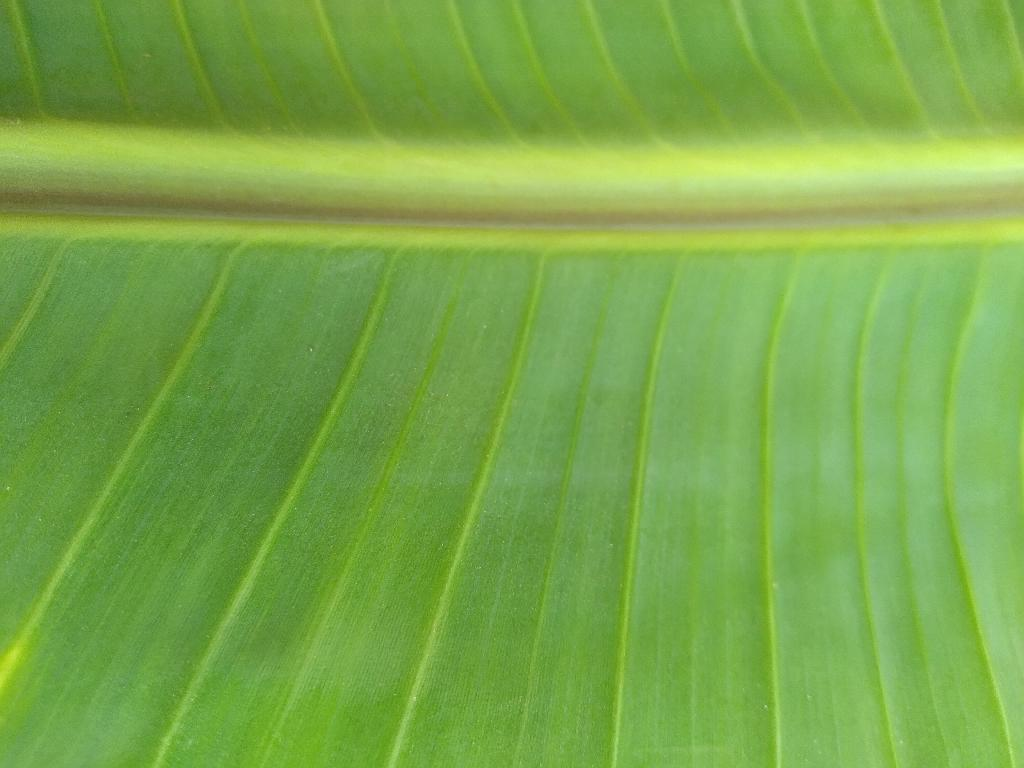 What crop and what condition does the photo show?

banana, healthy
